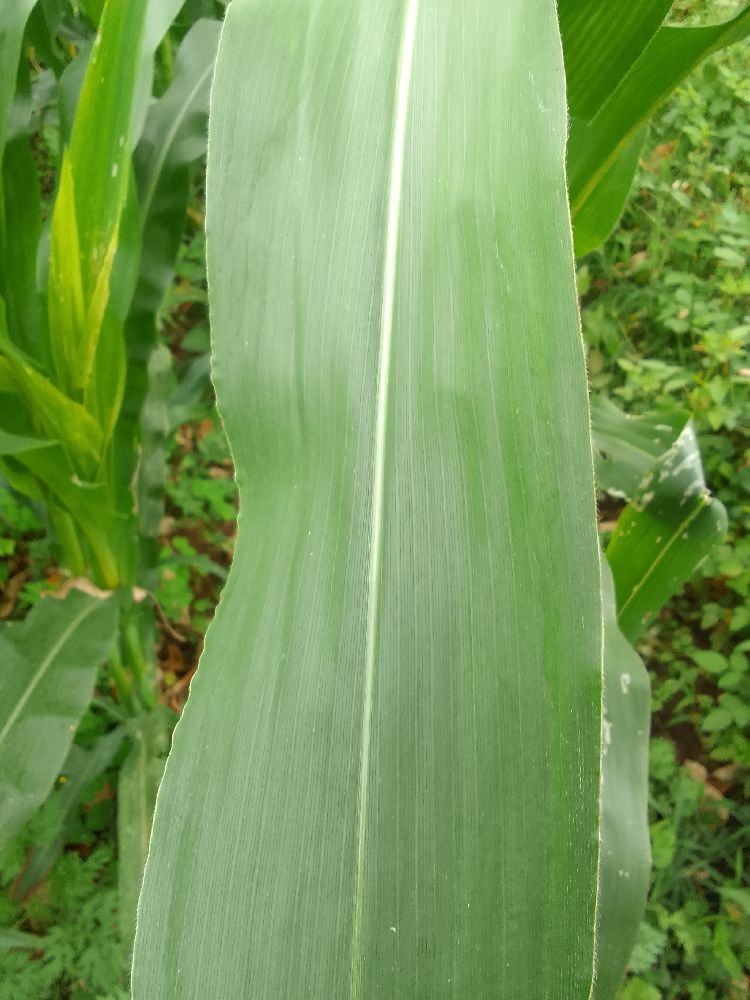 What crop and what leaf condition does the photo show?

maize, healthy
